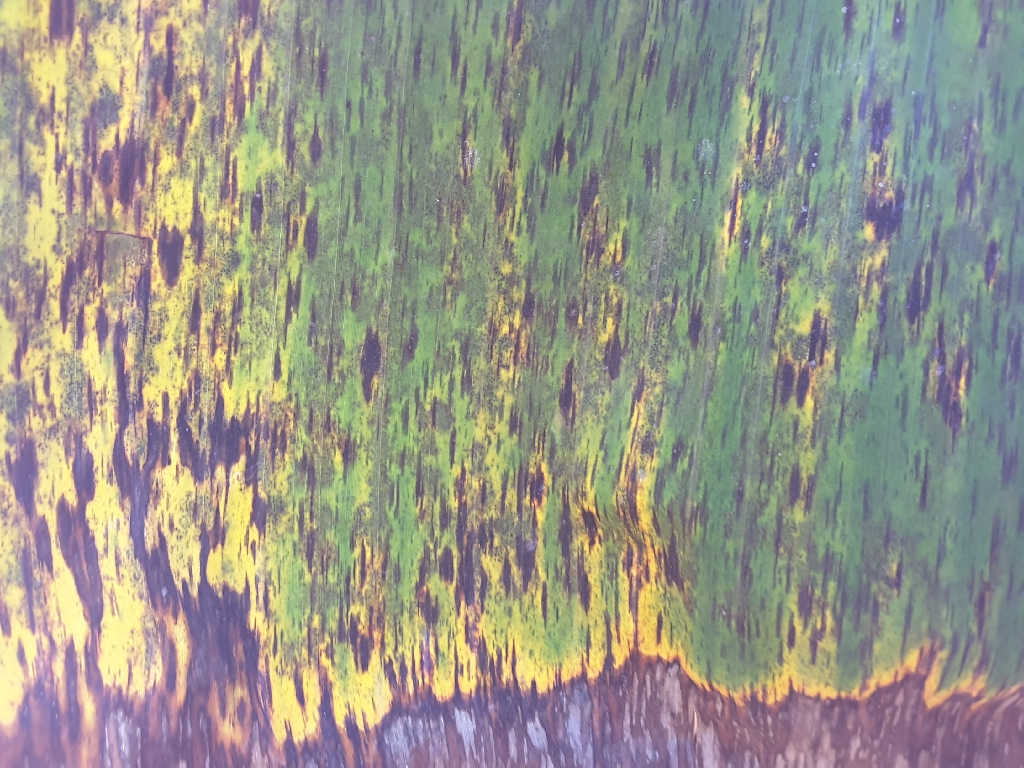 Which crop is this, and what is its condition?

banana, black sigatoka
